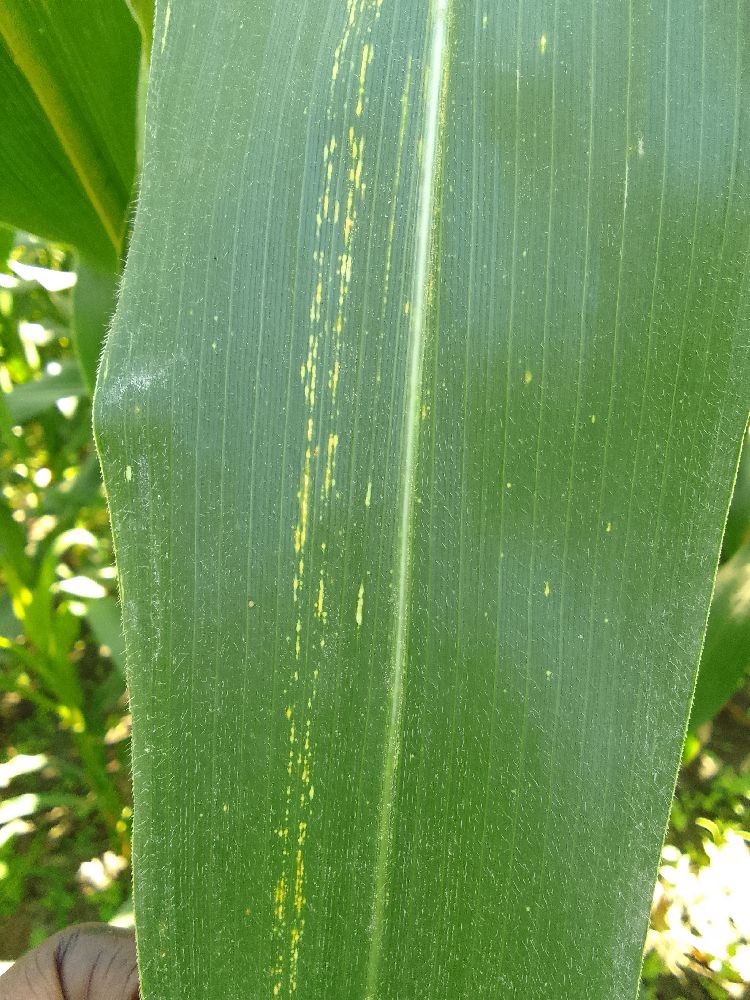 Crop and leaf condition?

maize, maize streak virus
